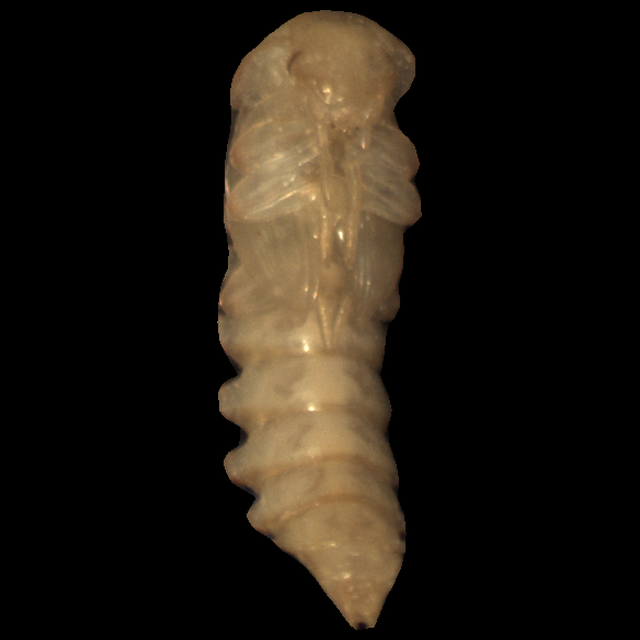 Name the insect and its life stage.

mealworm pupa
